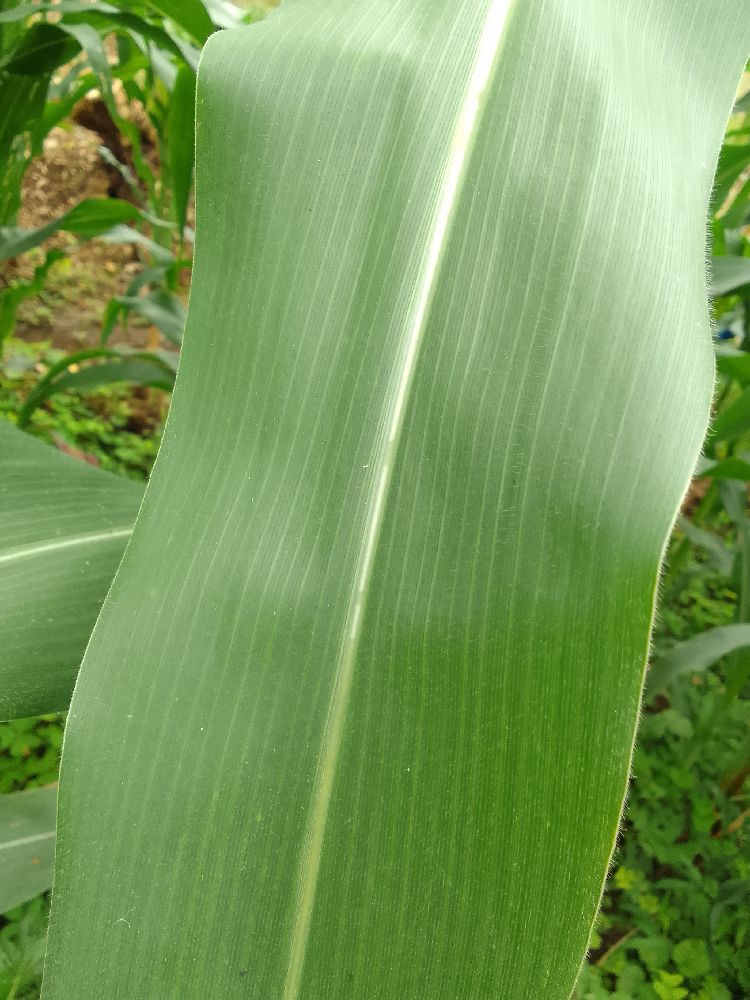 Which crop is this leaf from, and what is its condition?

maize, healthy
